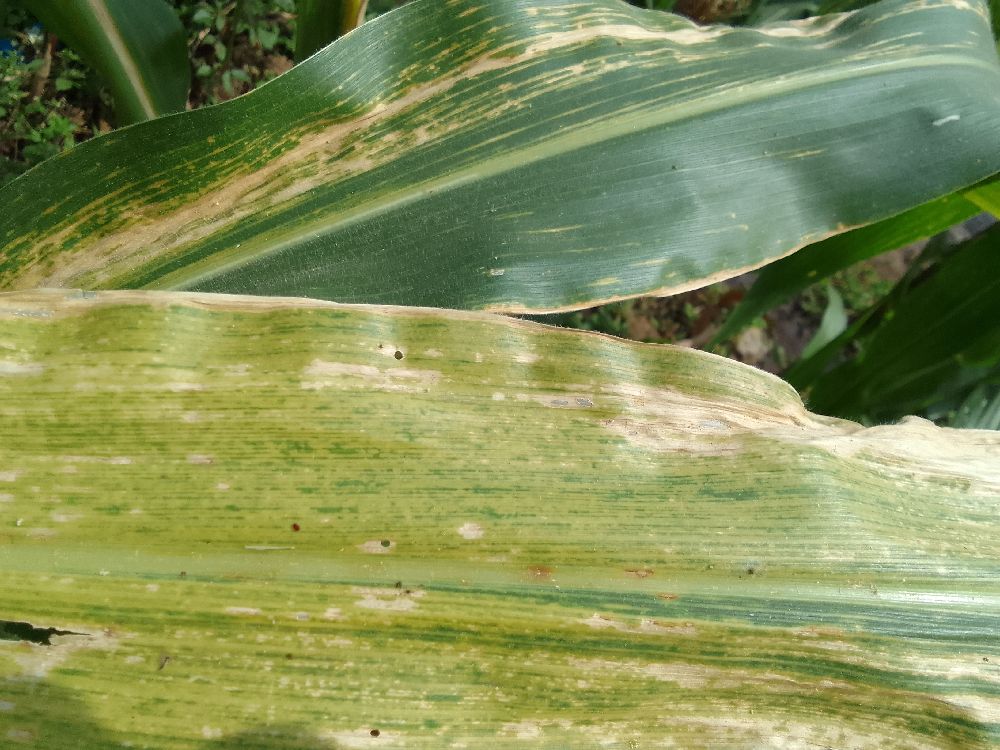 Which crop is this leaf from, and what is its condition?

maize, maize lethal necrosis
